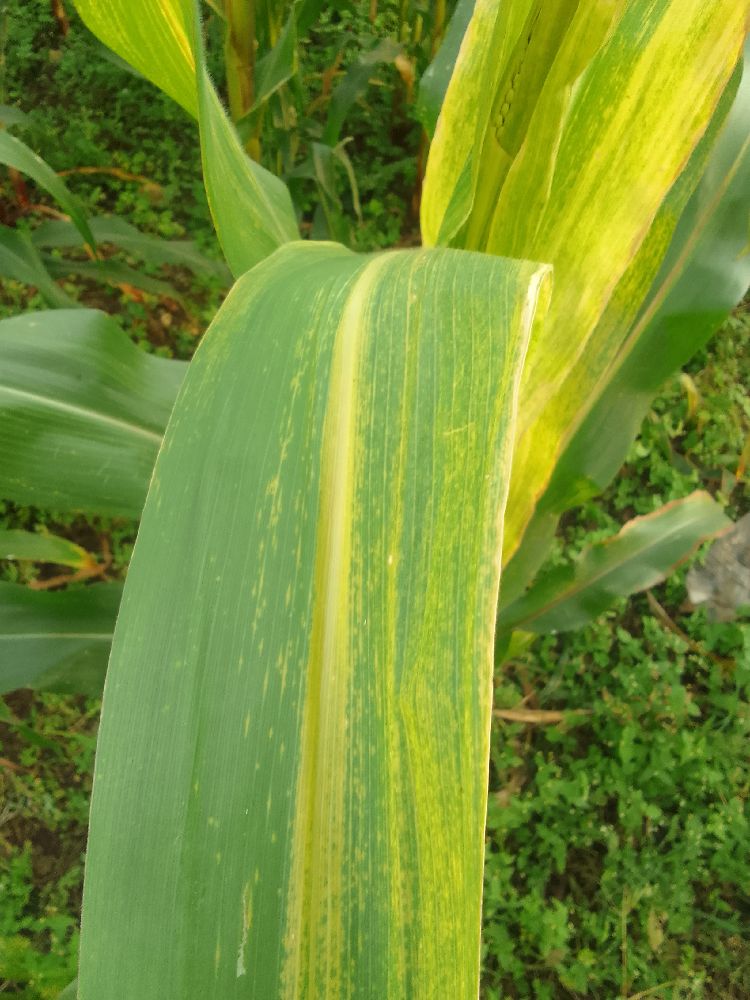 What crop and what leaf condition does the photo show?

maize, maize lethal necrosis
